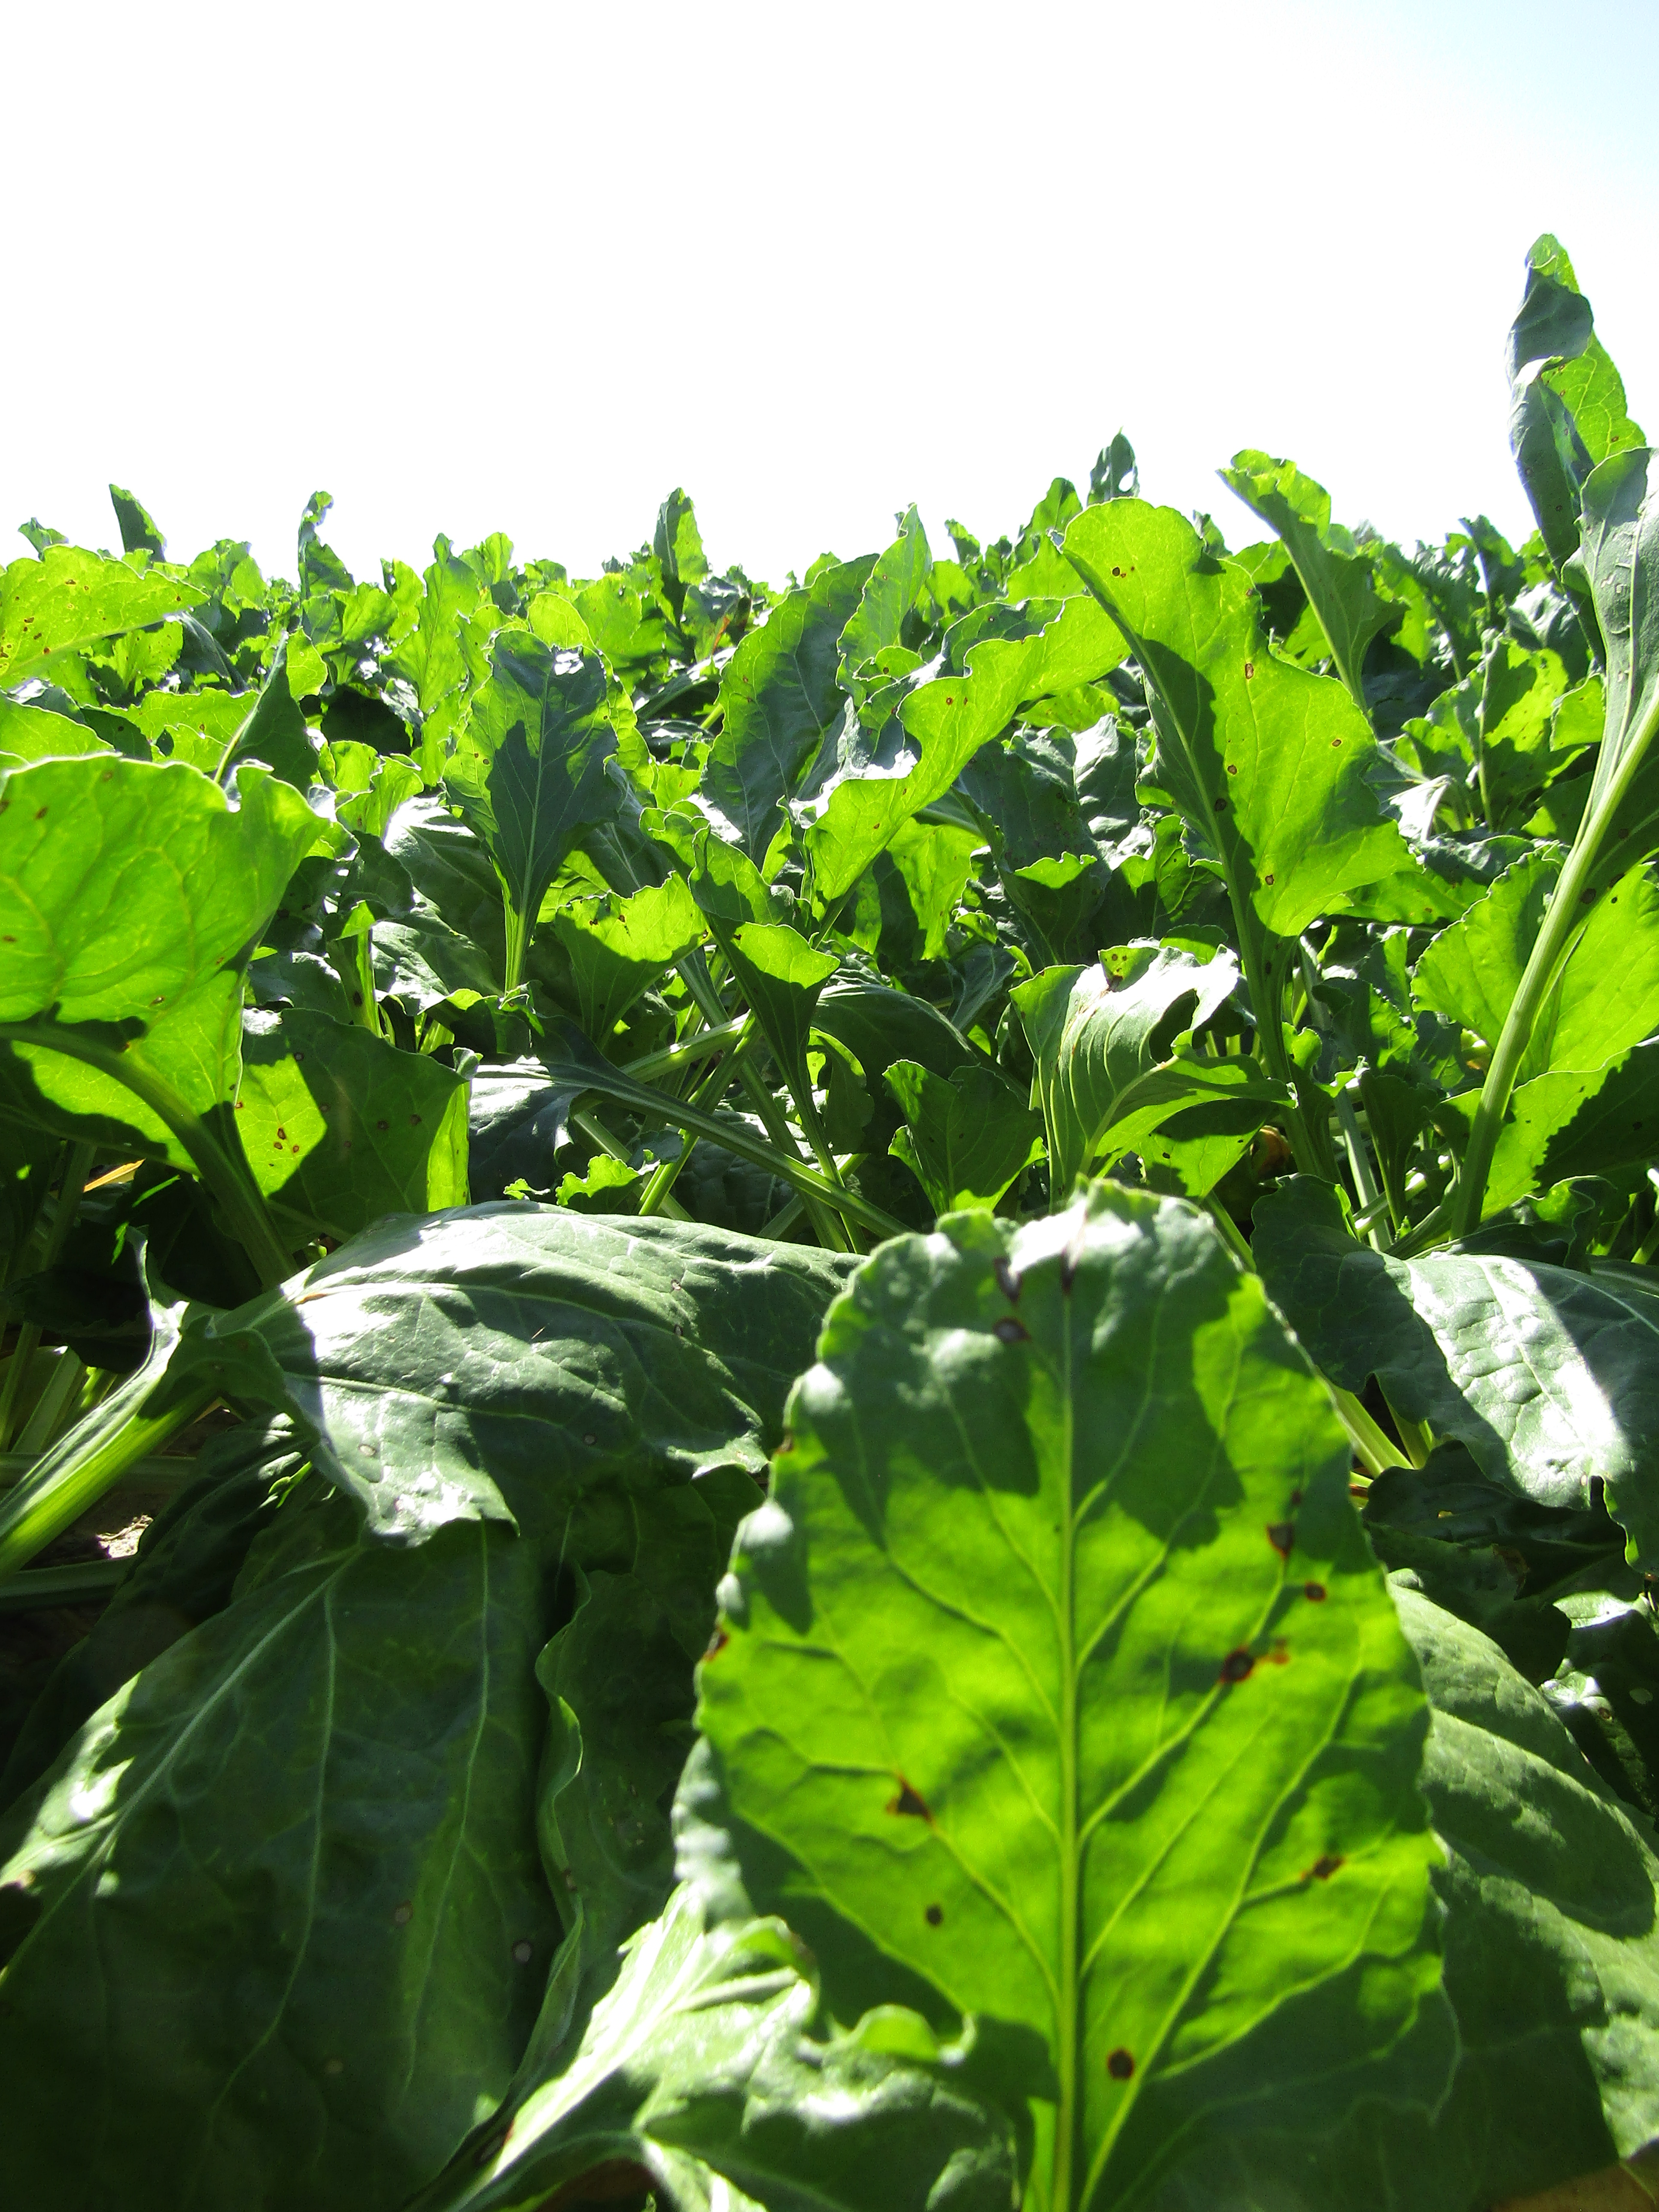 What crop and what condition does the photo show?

beet, cercospora
